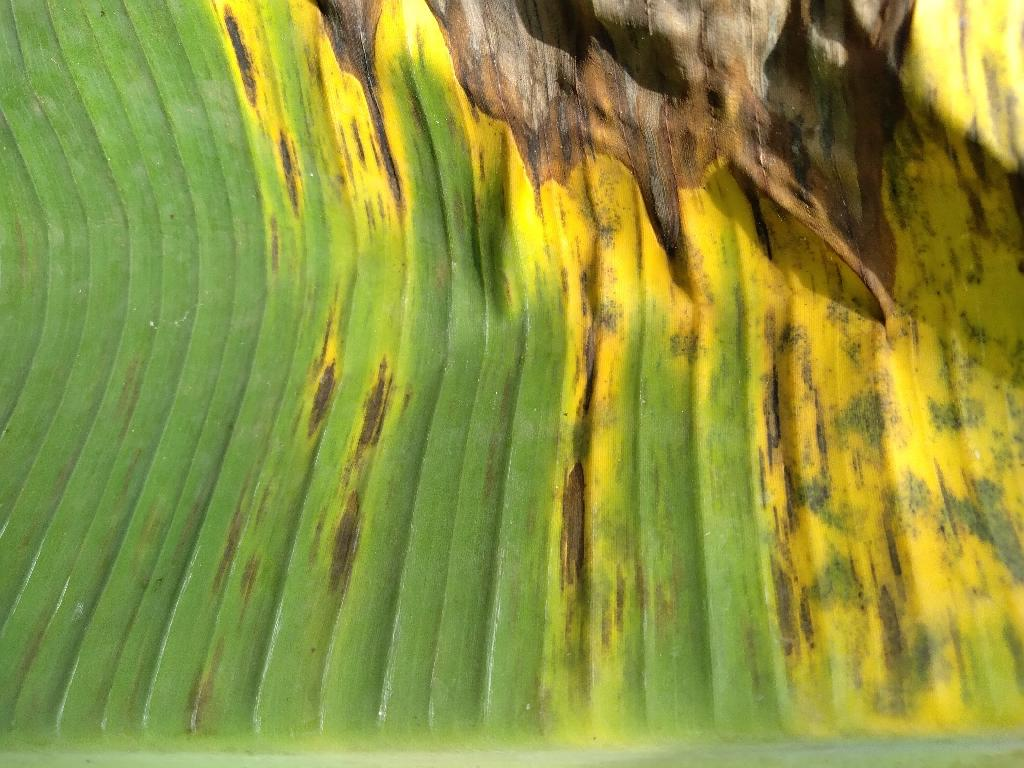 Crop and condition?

banana, black sigatoka
